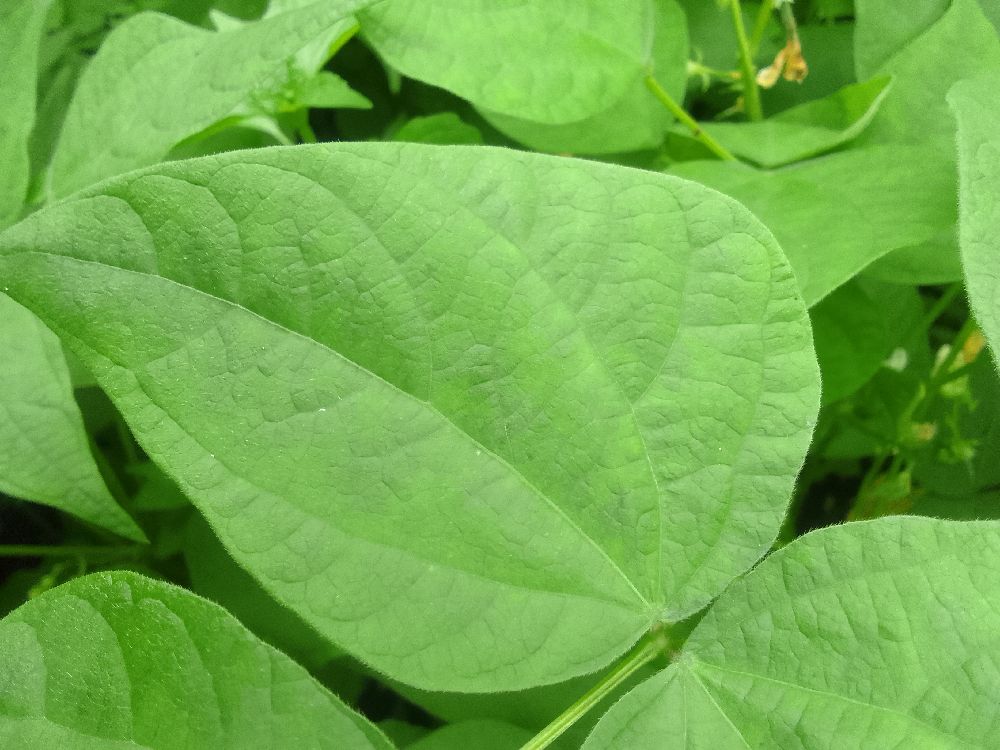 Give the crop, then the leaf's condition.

common bean, healthy
